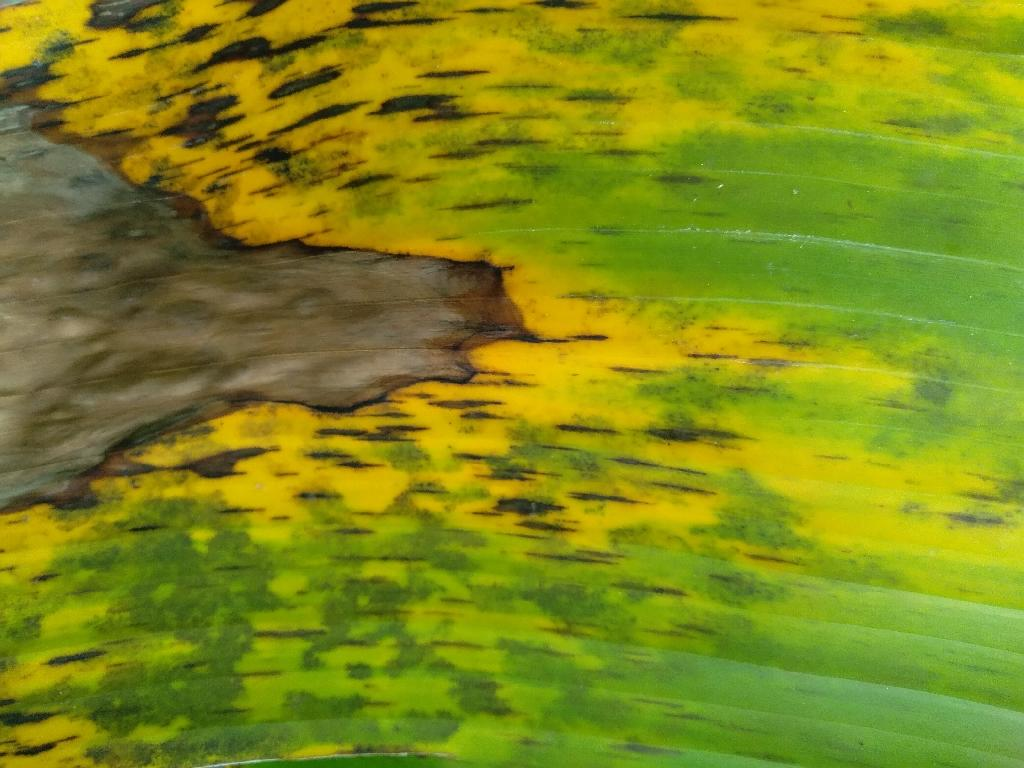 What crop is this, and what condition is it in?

banana, black sigatoka
